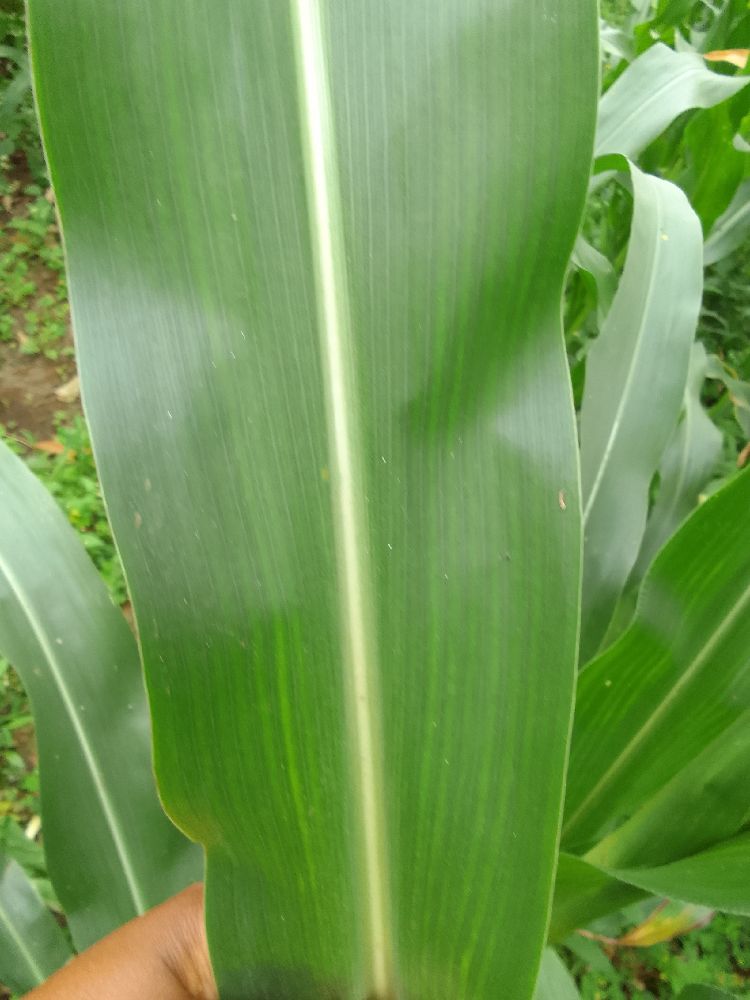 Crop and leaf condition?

maize, healthy
